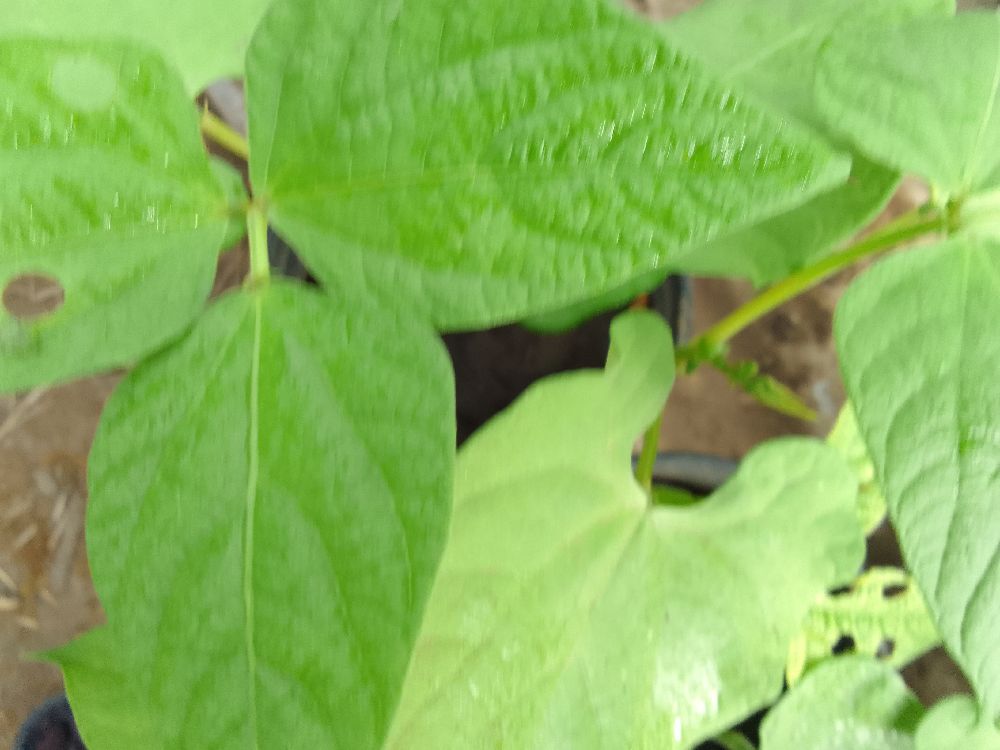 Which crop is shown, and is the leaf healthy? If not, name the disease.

common bean, healthy
